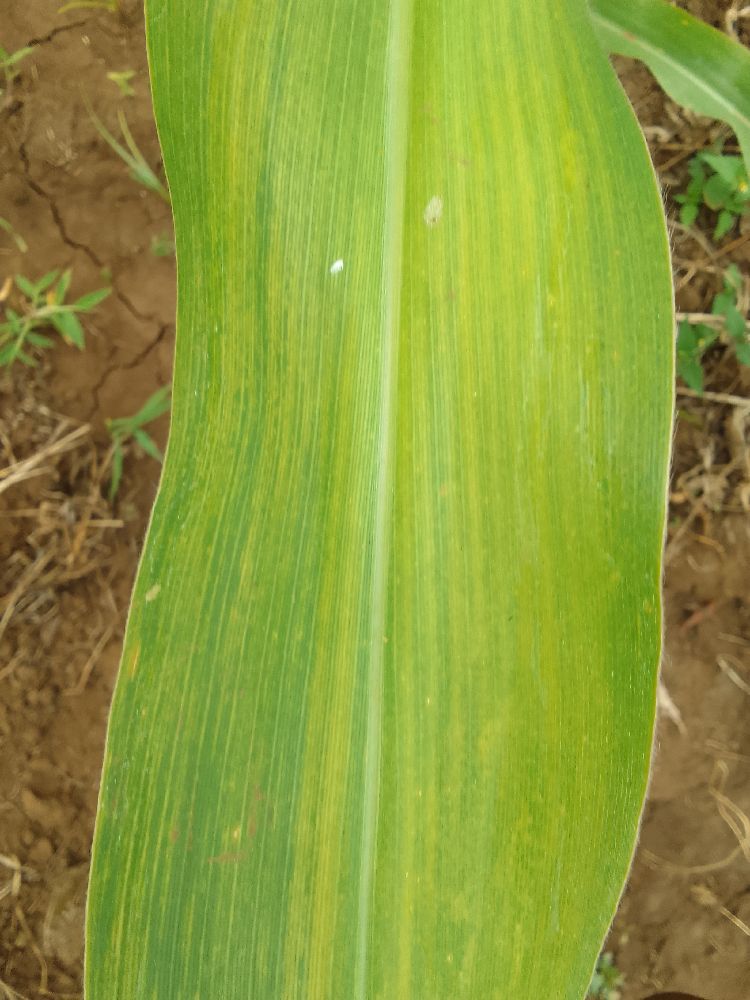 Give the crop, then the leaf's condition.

maize, maize lethal necrosis
